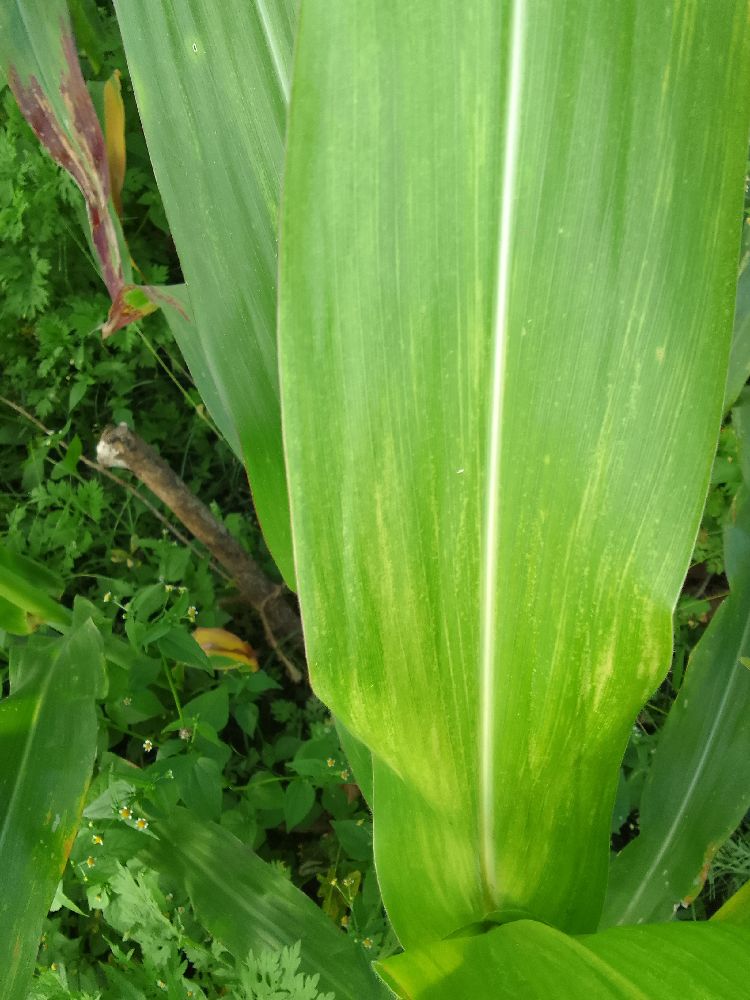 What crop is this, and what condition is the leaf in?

maize, maize lethal necrosis
